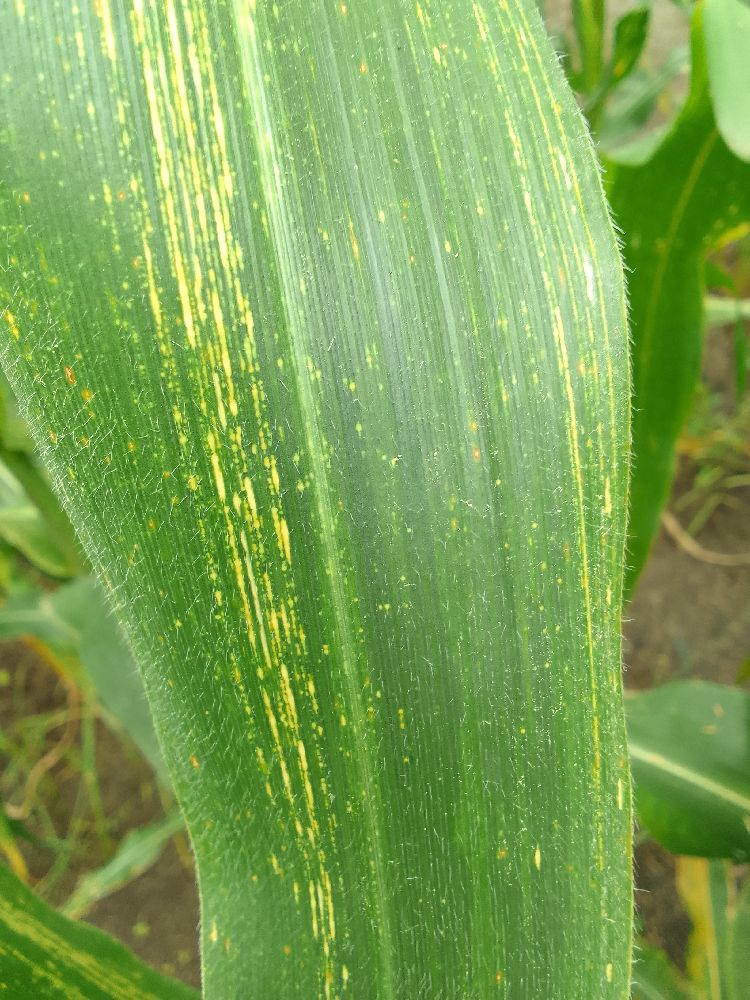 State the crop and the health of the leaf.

maize, maize streak virus
